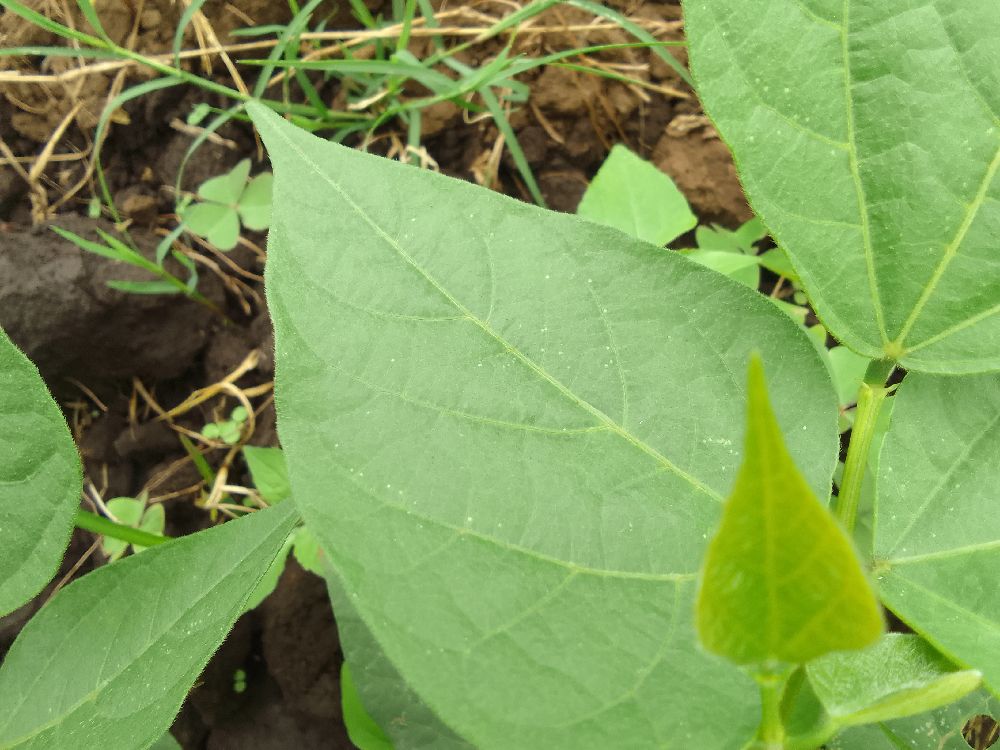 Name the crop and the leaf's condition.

common bean, healthy
